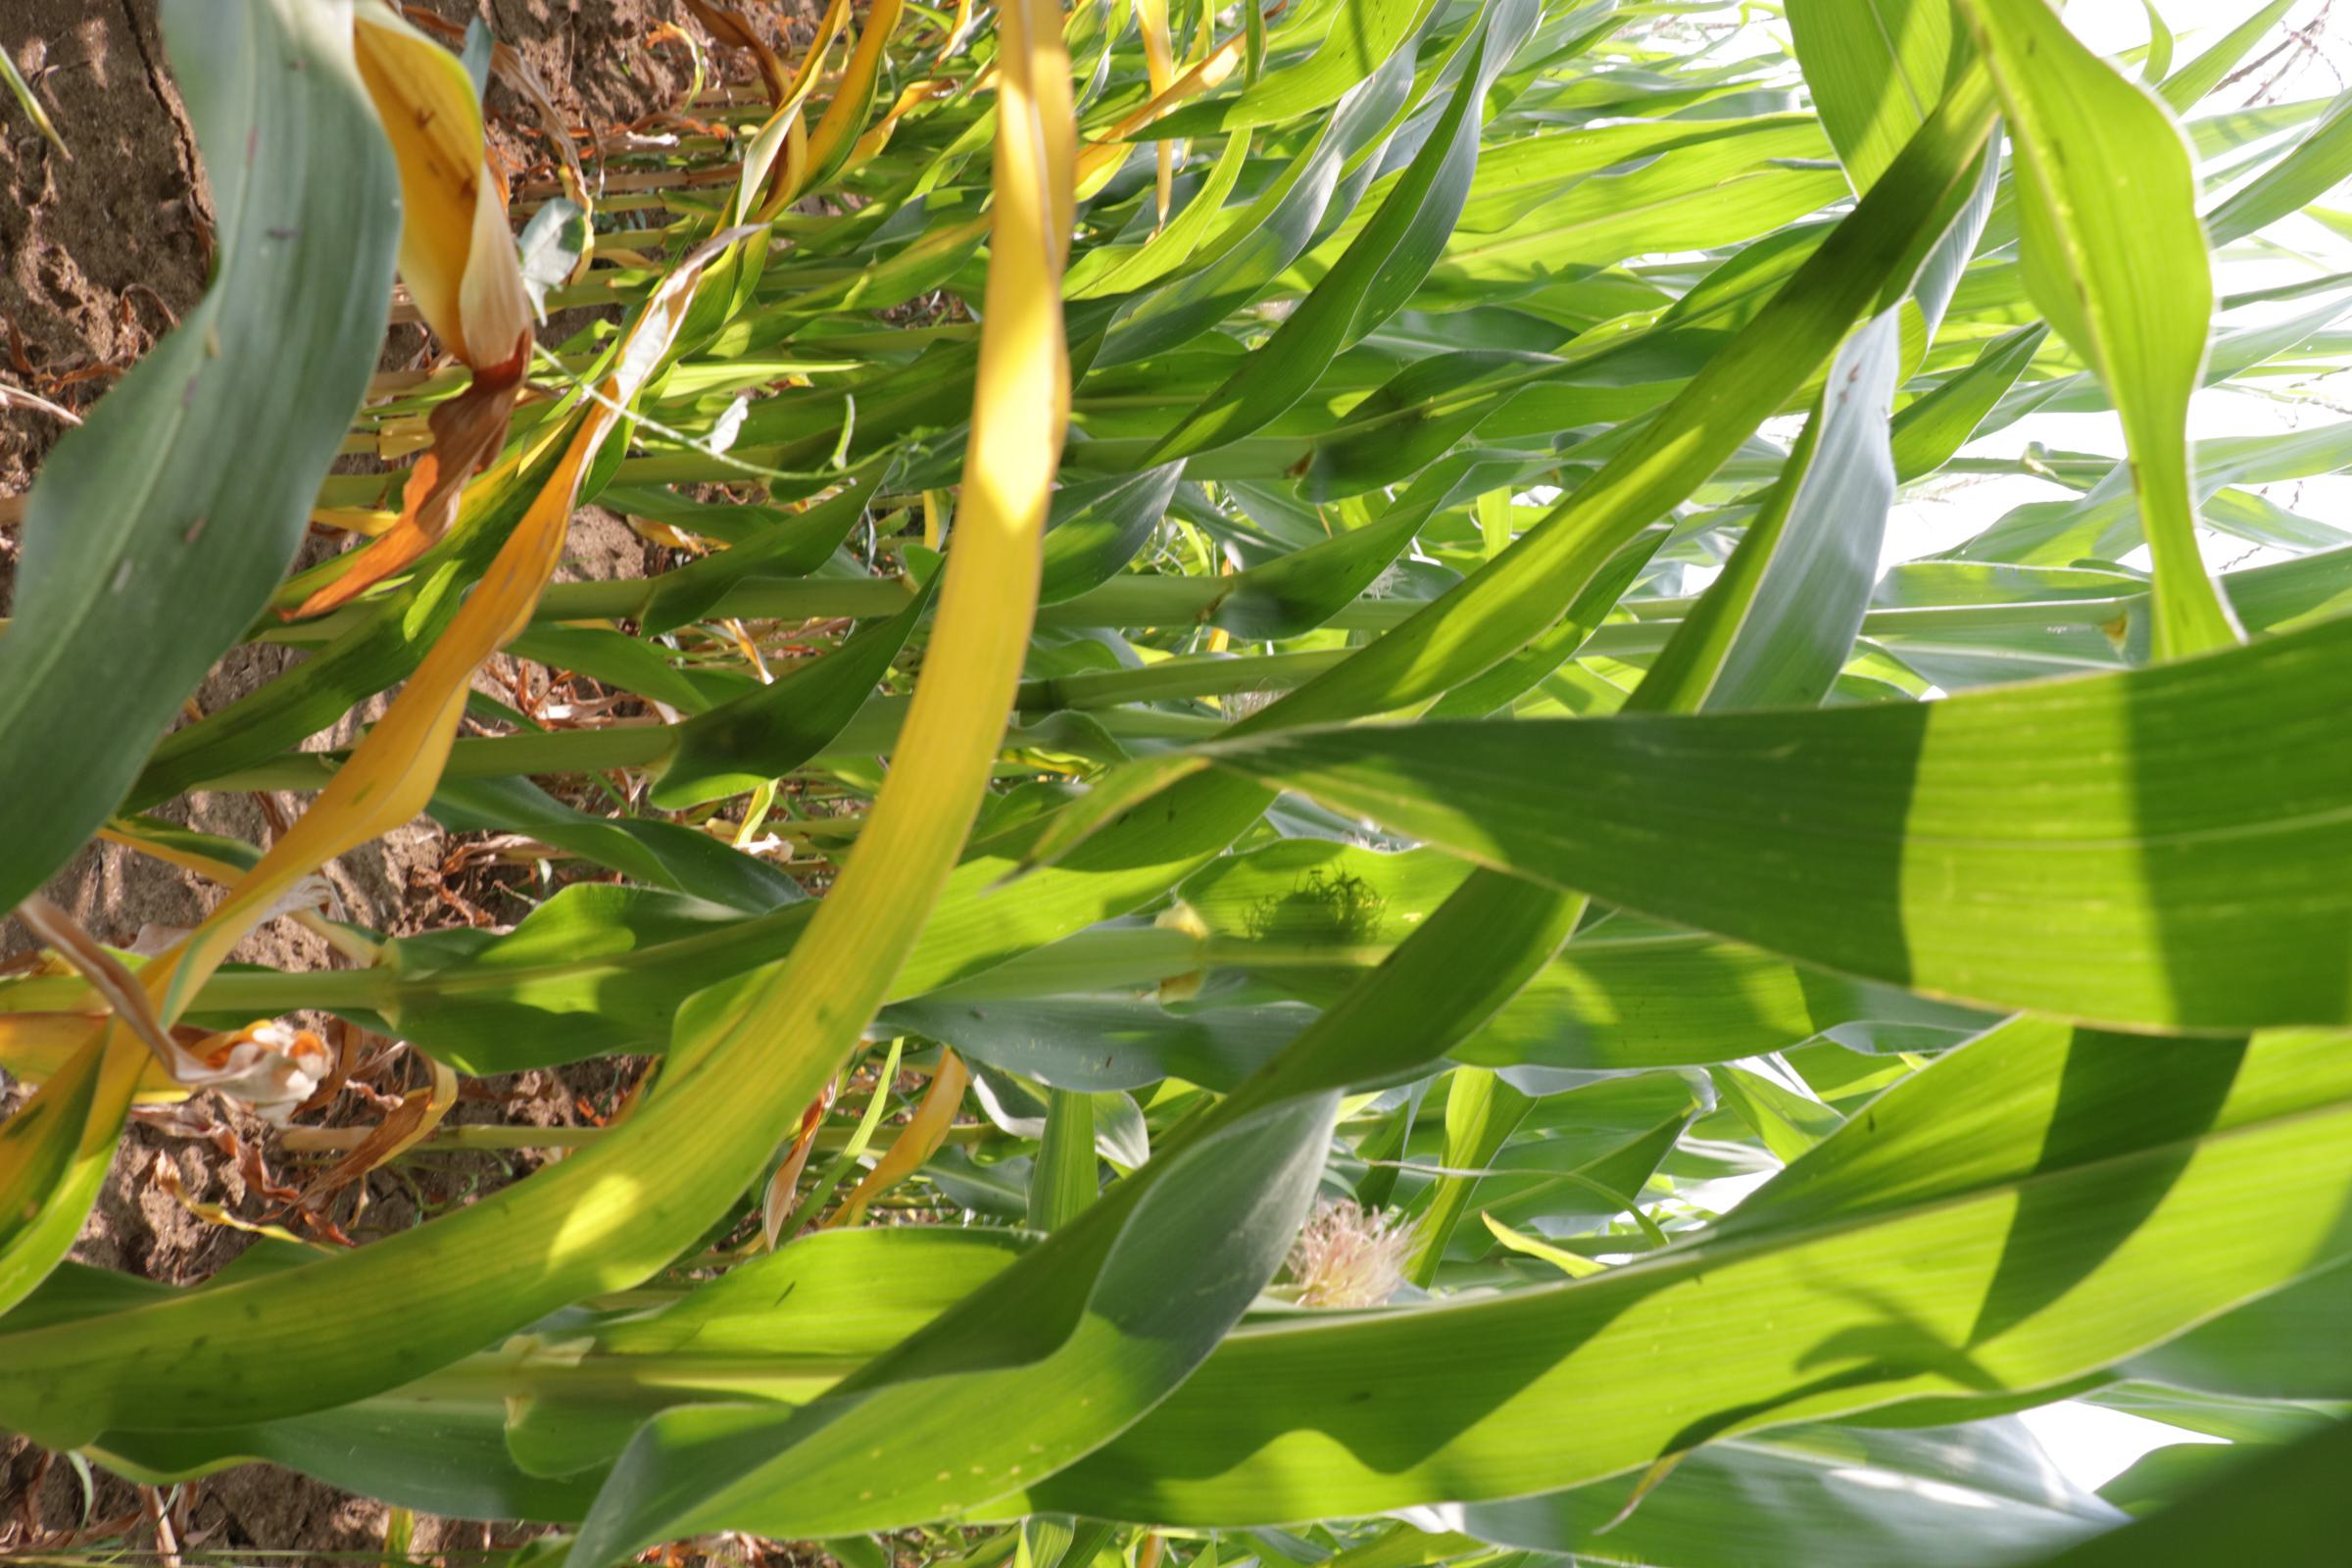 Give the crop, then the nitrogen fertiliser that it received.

maize, no added nitrogen
